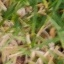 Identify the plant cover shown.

grass
